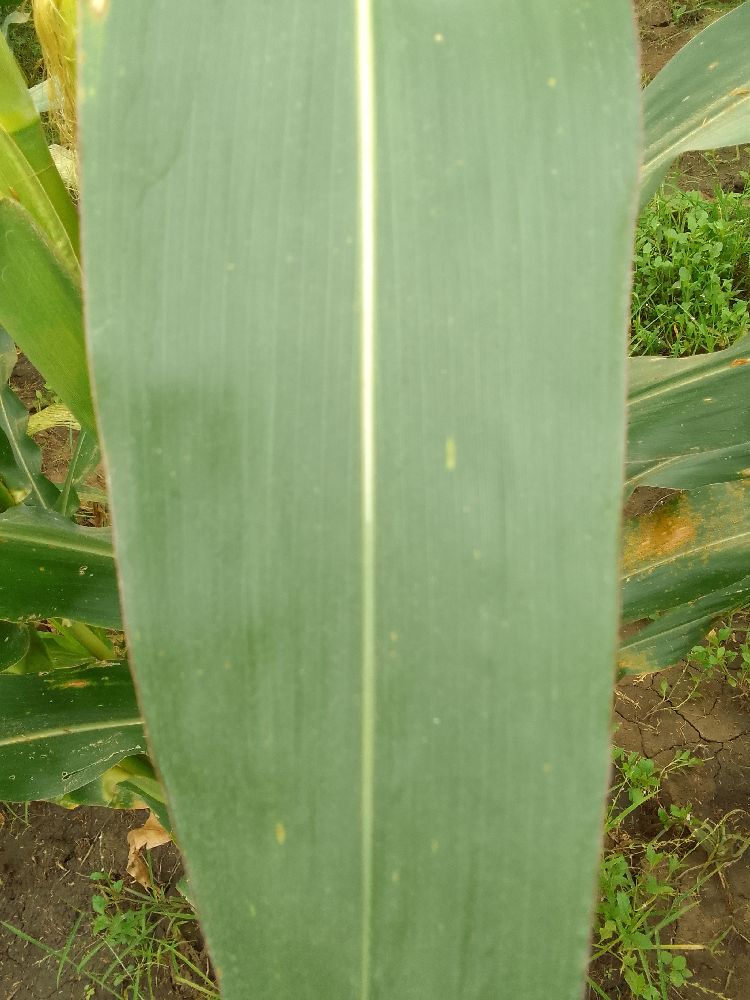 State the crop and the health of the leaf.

maize, healthy
